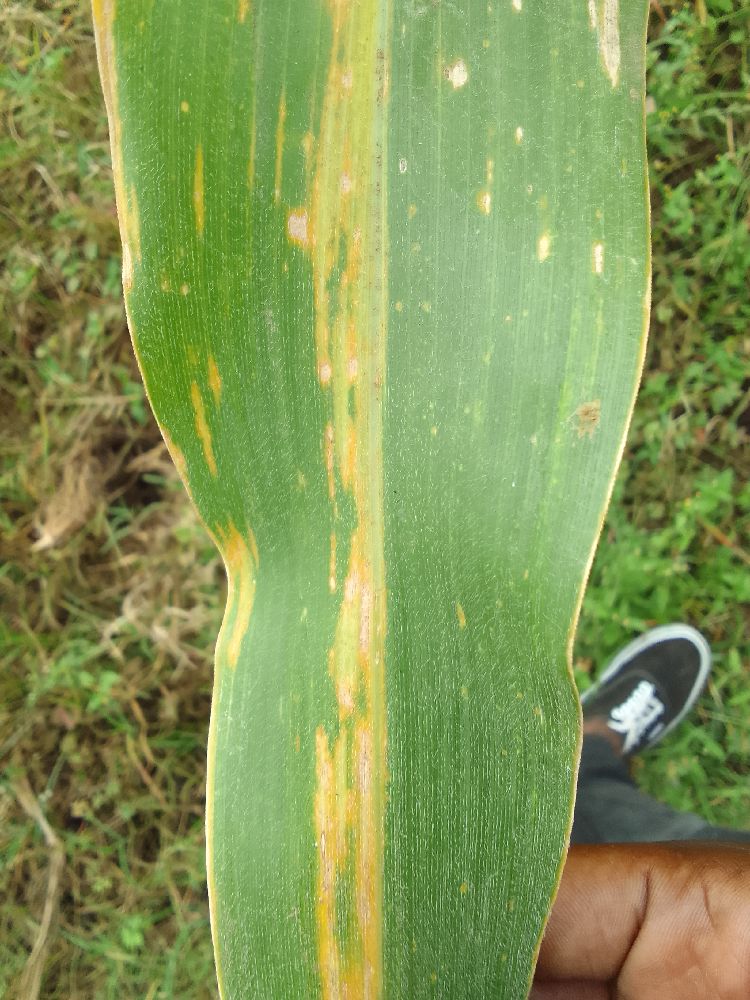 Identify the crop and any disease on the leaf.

maize, maize lethal necrosis
